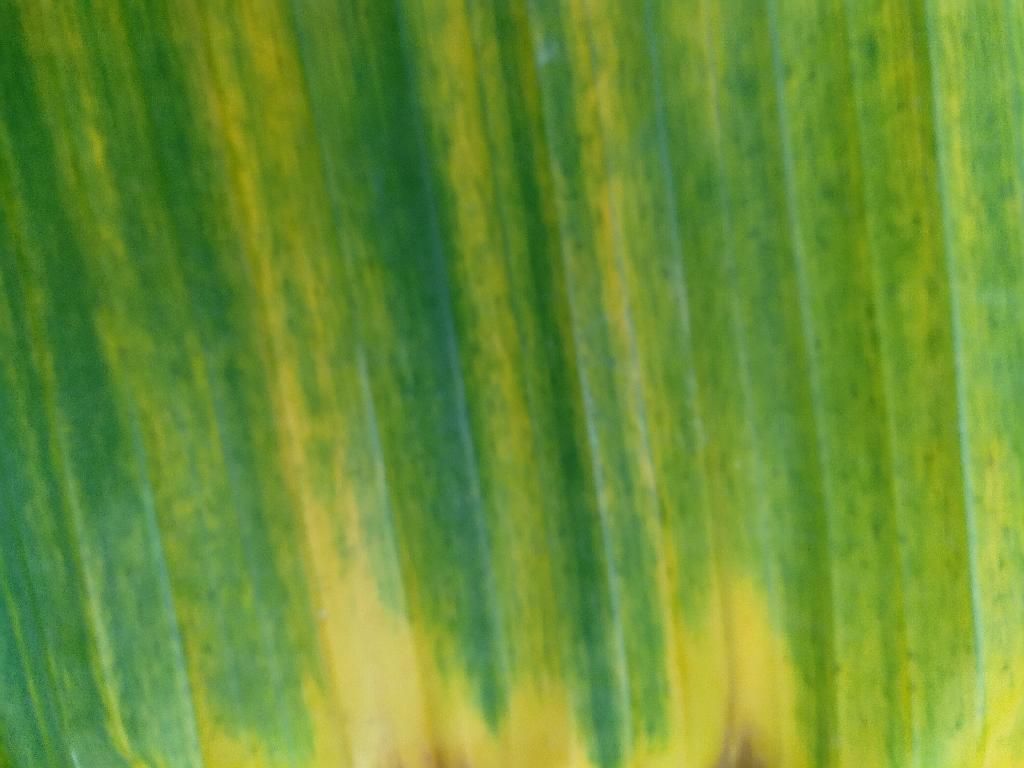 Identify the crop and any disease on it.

banana, fusarium wilt race 1
